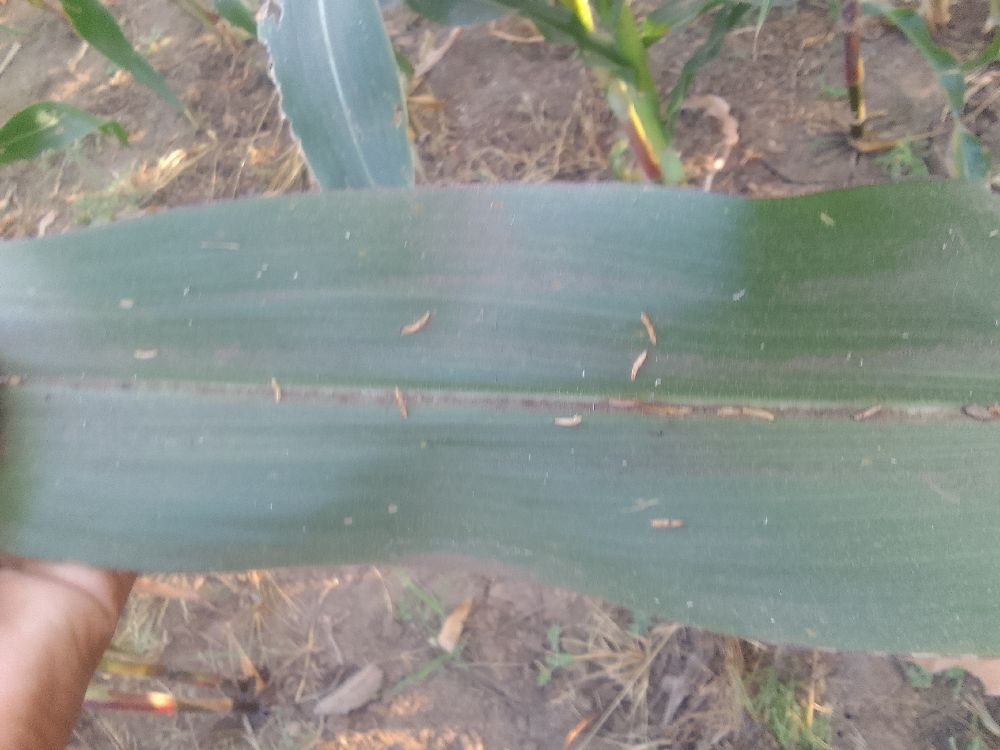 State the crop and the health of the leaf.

maize, healthy
